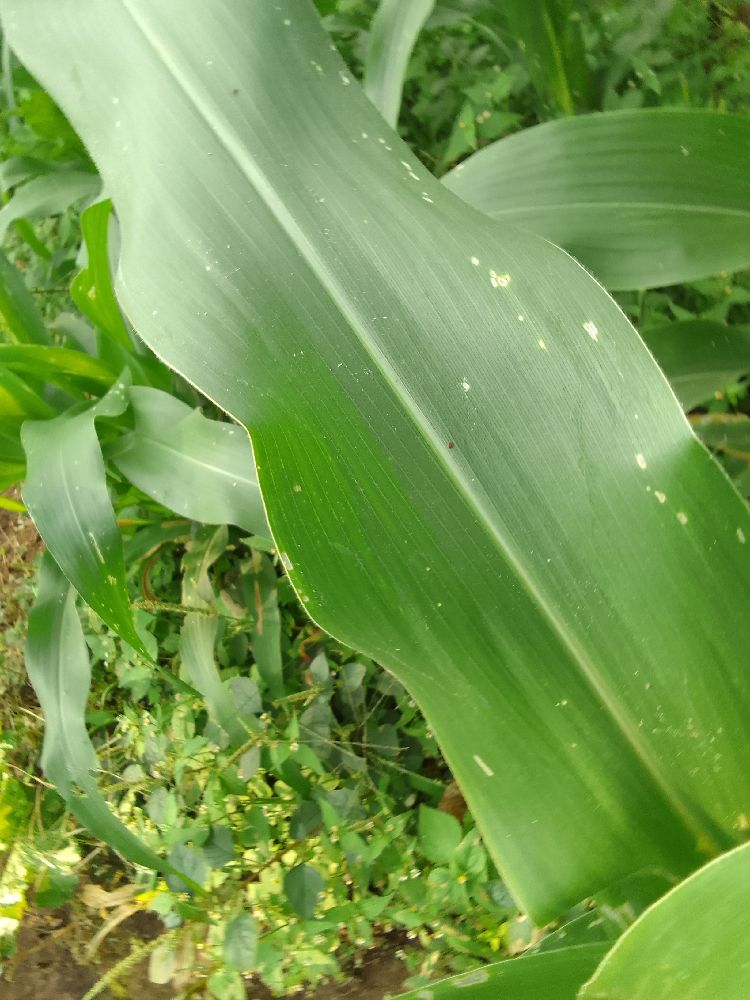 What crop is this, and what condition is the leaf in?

maize, healthy
